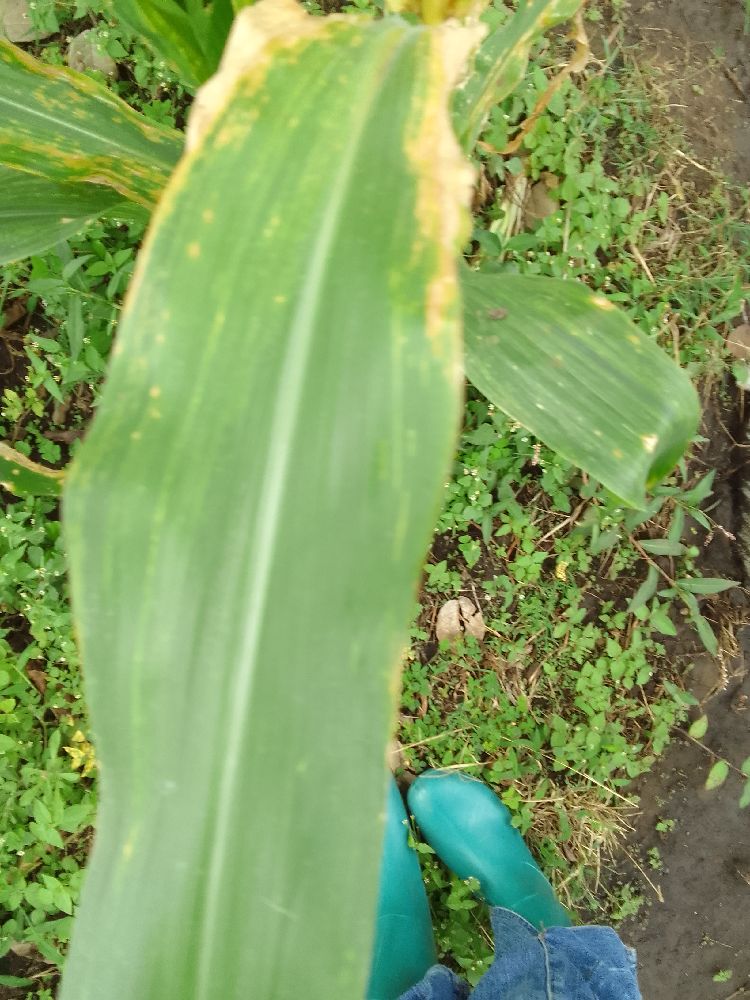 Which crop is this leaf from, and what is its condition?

maize, maize lethal necrosis
